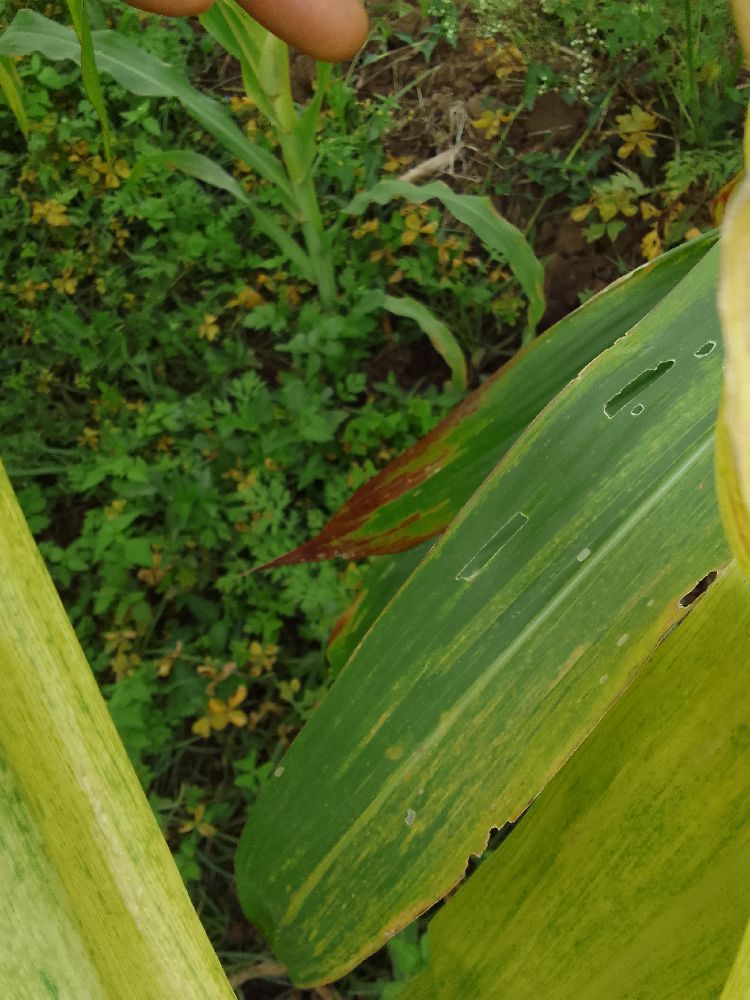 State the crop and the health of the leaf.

maize, maize lethal necrosis
